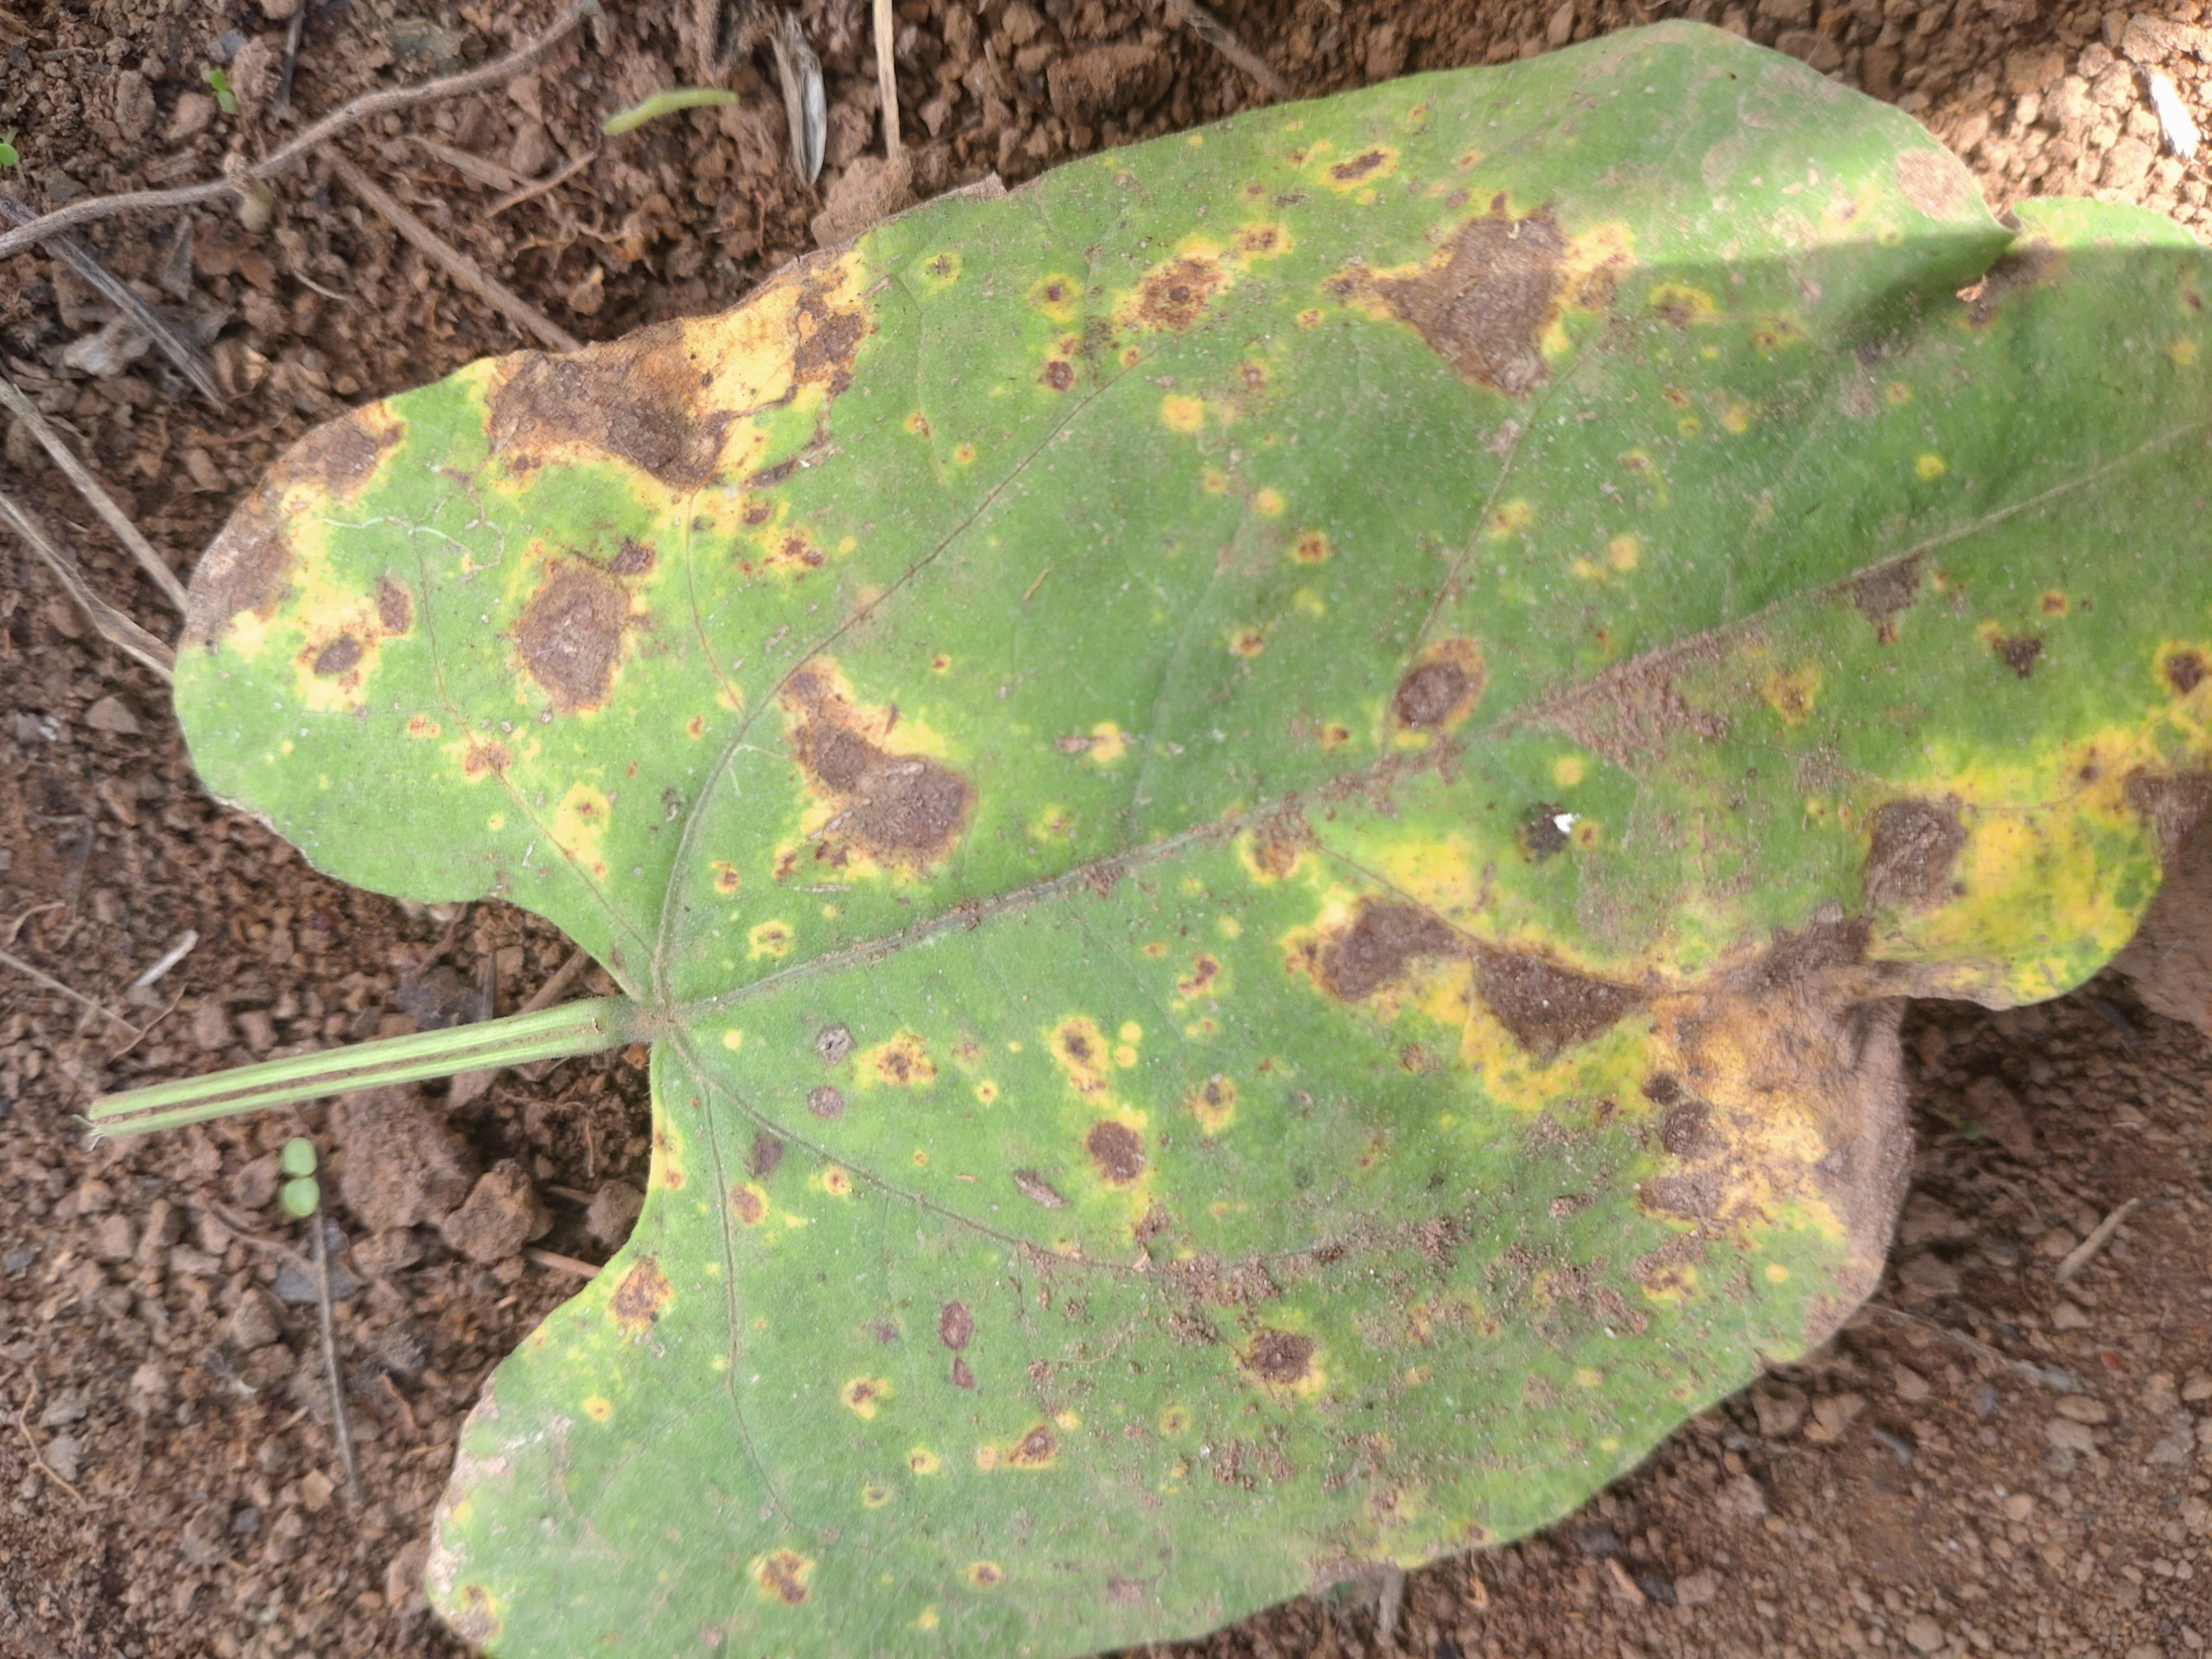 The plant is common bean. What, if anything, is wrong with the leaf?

rust
